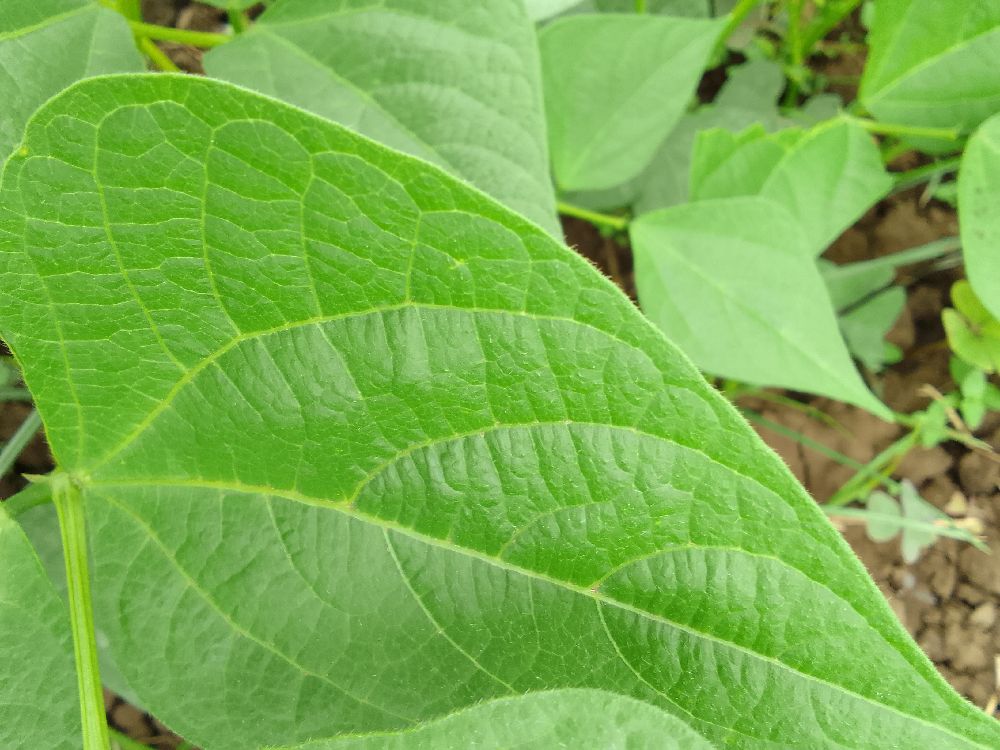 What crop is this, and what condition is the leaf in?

common bean, healthy
